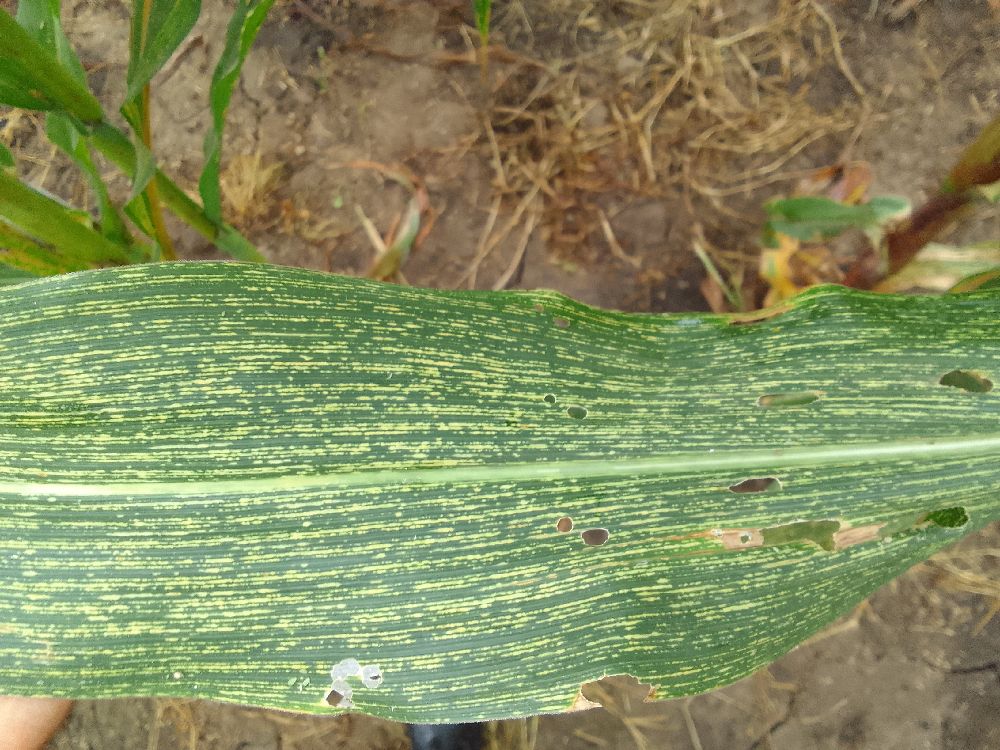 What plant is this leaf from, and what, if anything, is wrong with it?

maize, maize streak virus
